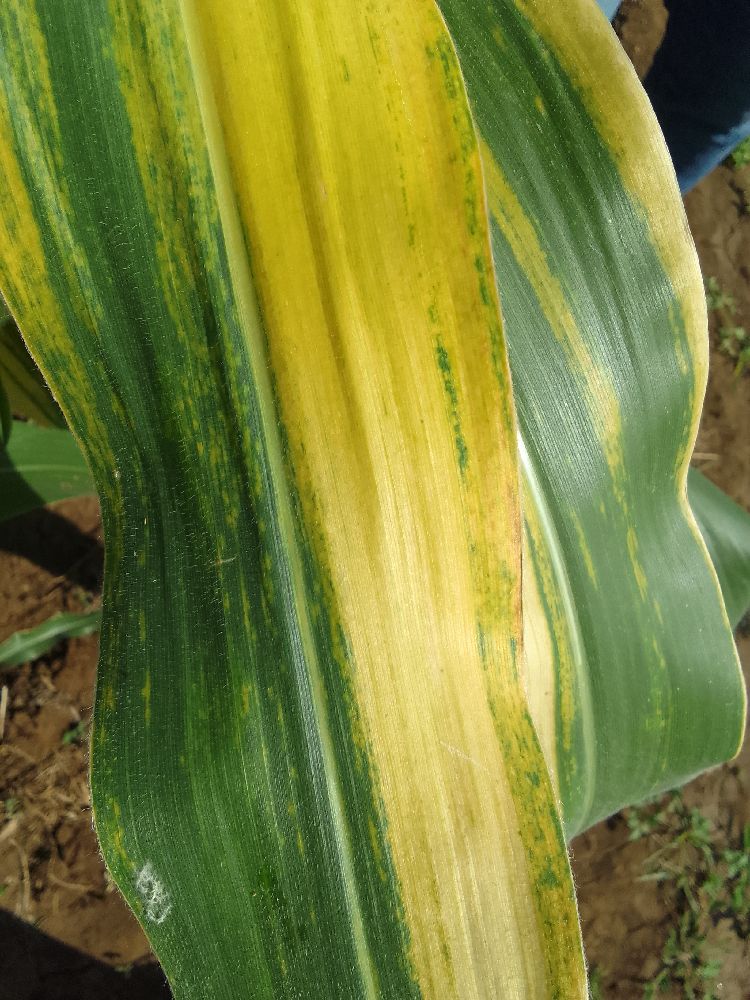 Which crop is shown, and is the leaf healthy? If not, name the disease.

maize, maize lethal necrosis
